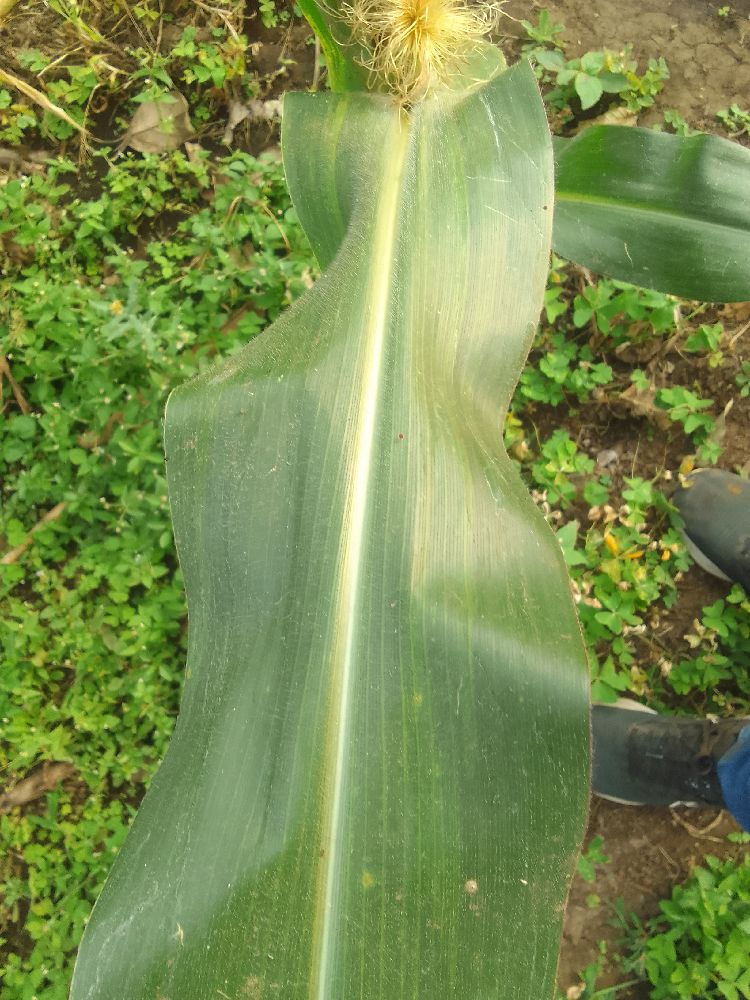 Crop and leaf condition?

maize, healthy
